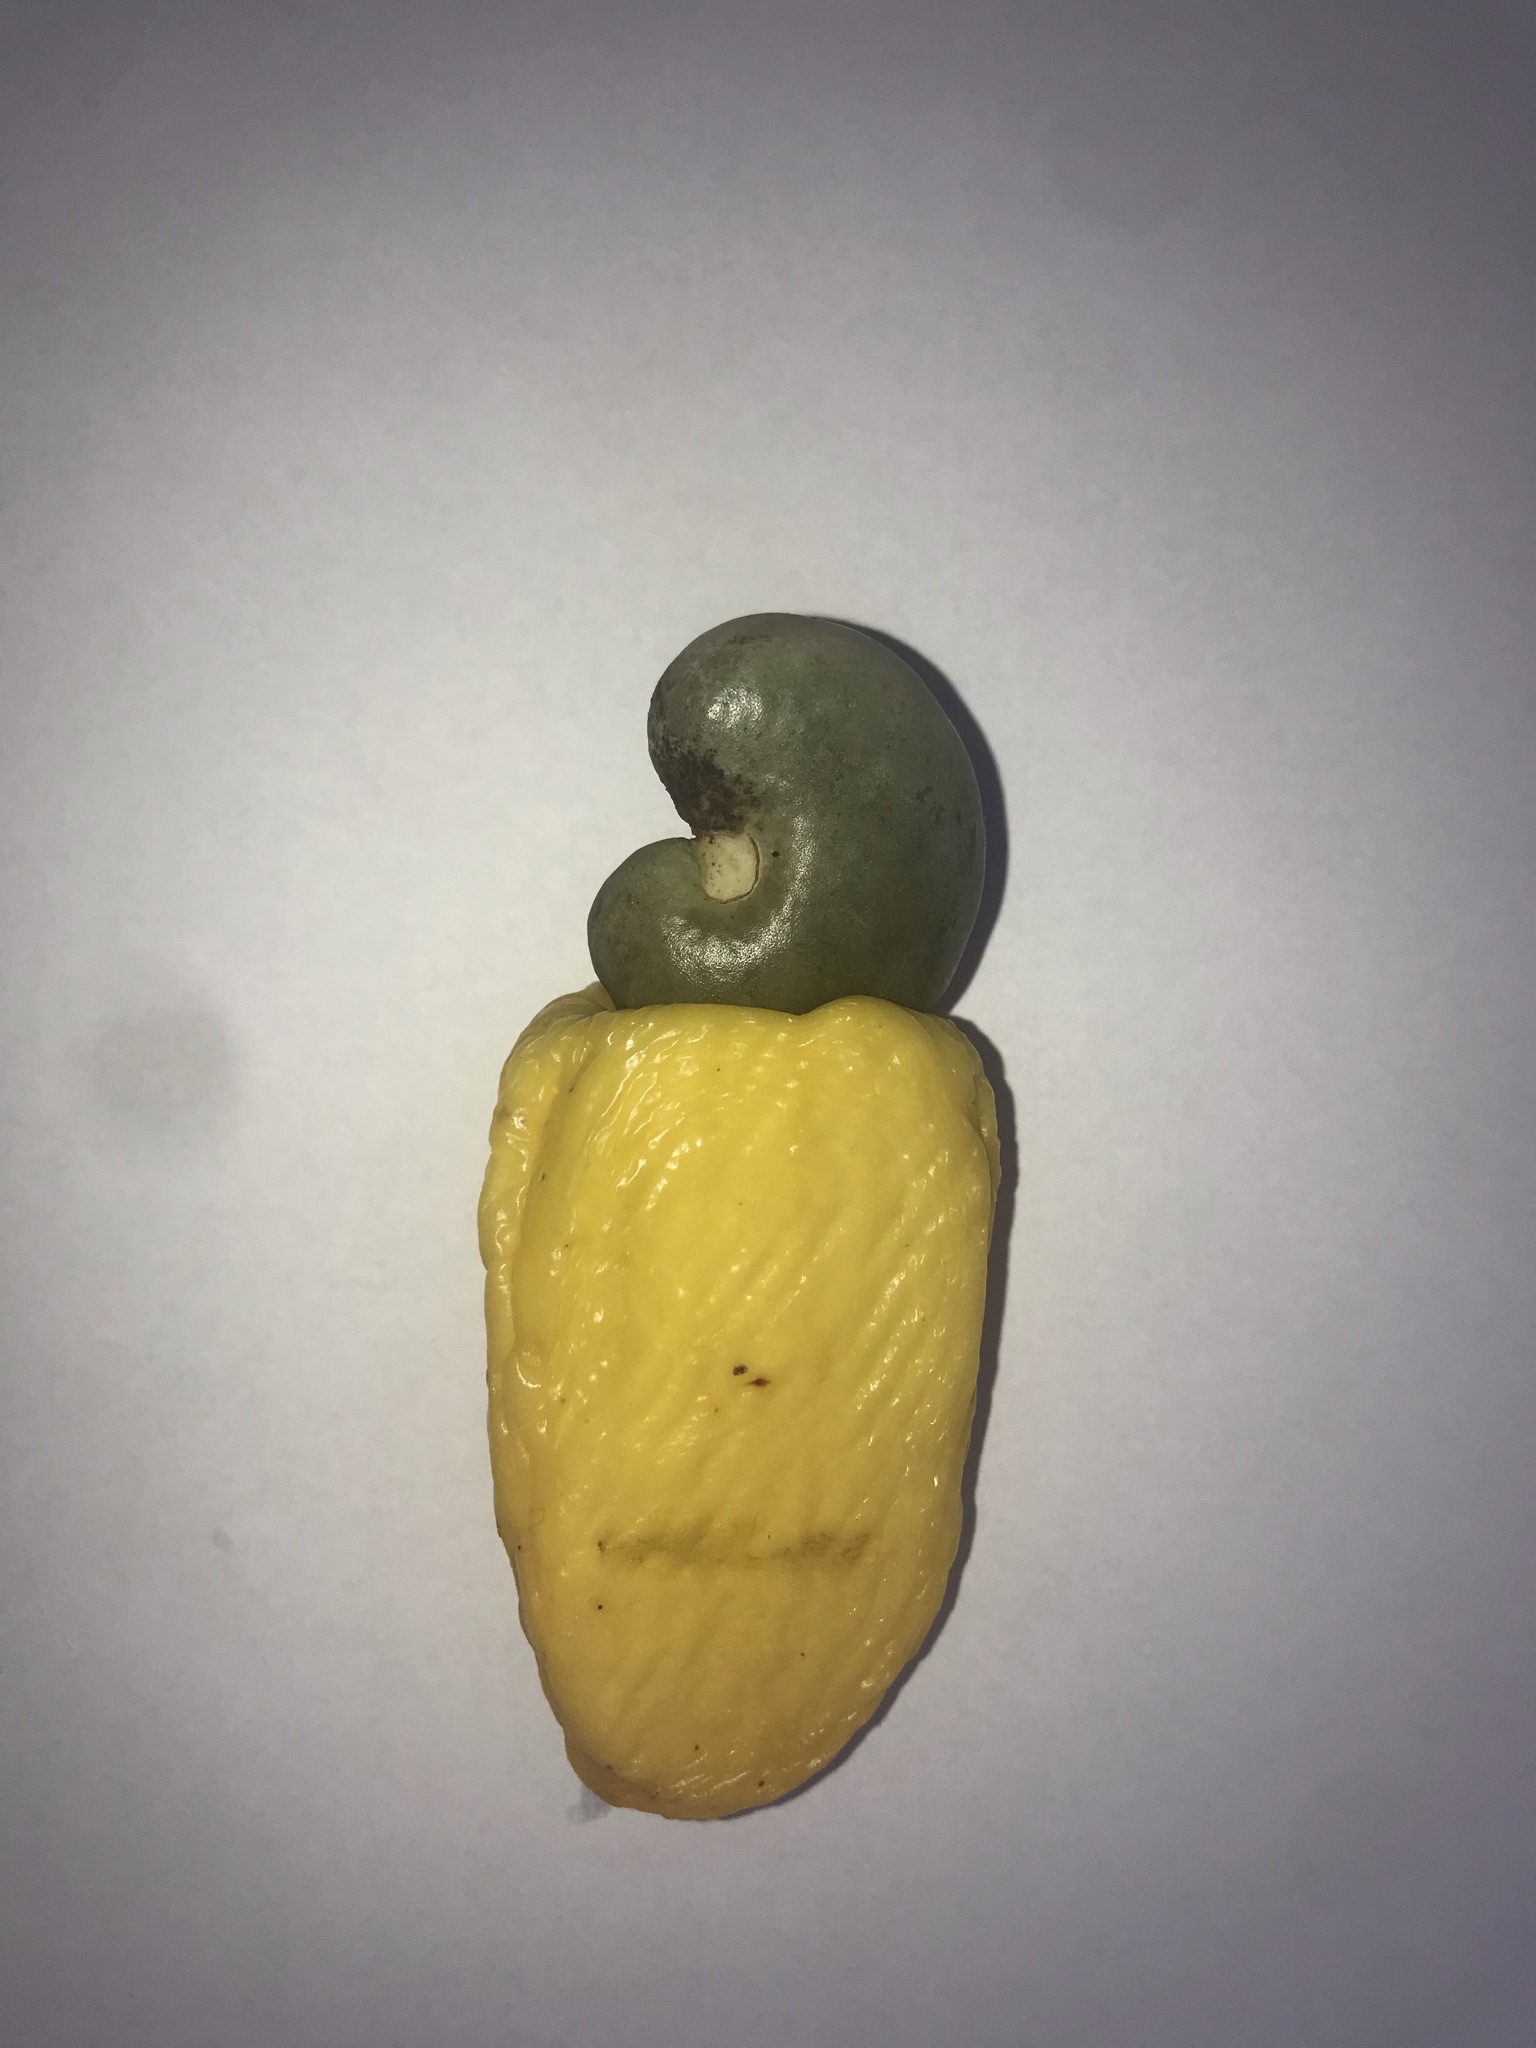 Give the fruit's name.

caju amarelo
